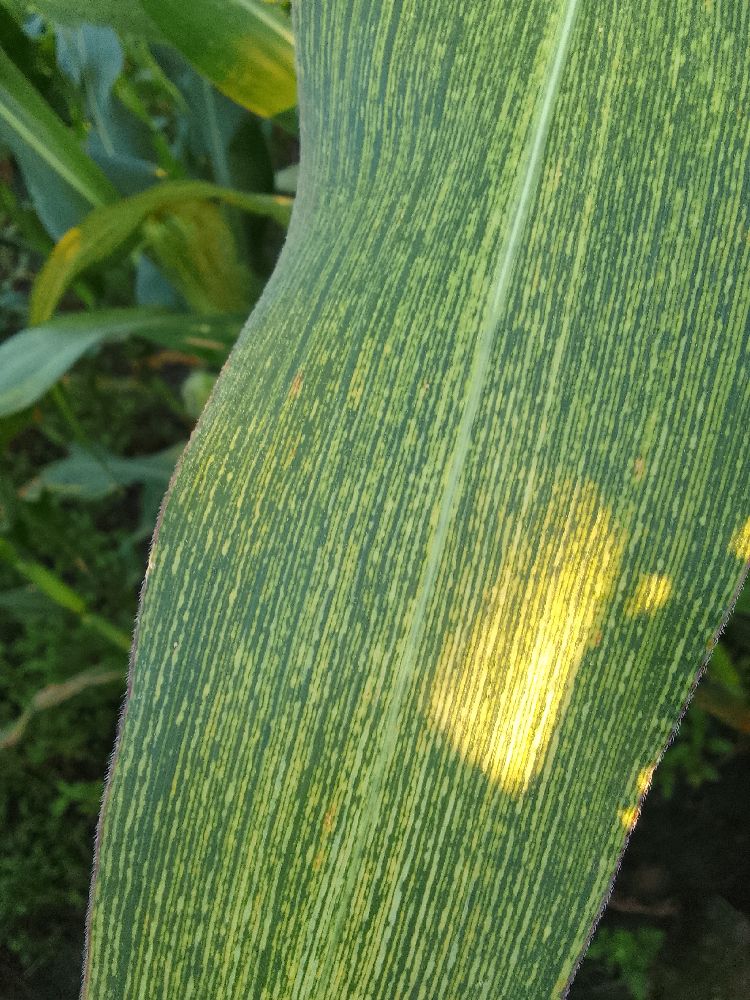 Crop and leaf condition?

maize, maize streak virus
